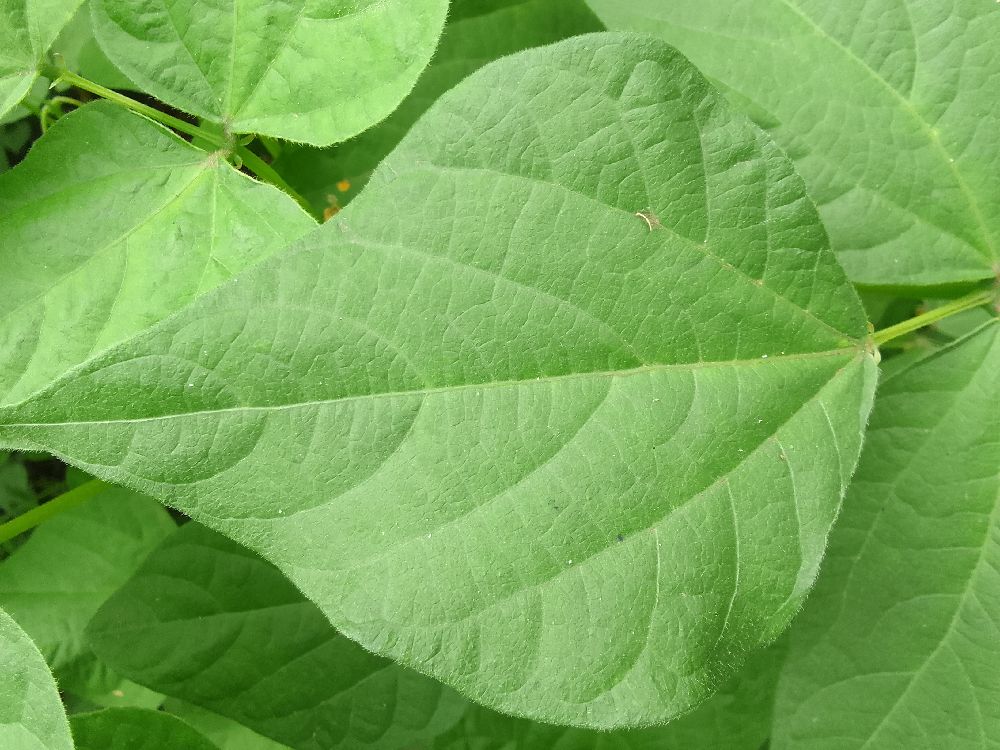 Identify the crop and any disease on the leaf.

common bean, healthy
